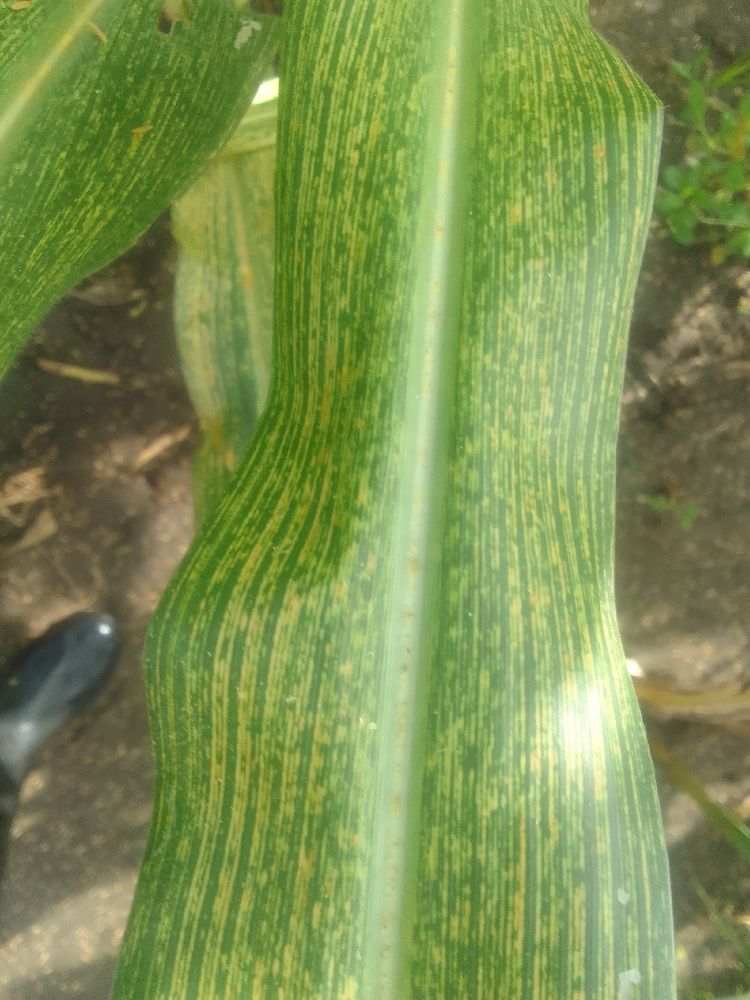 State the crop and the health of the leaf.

maize, maize streak virus
